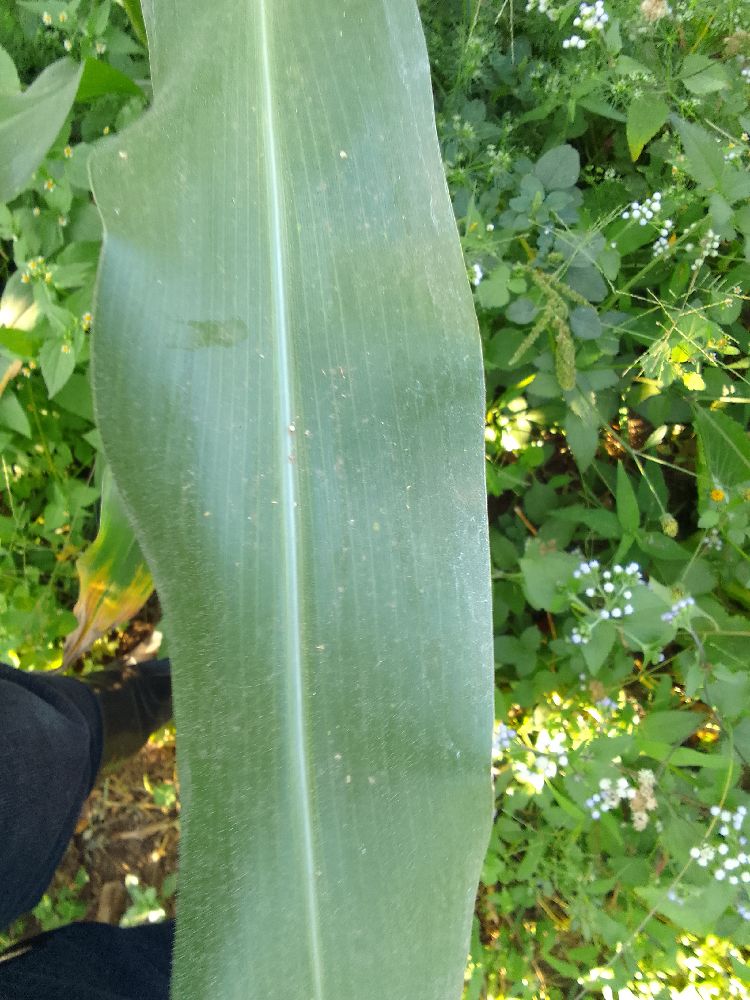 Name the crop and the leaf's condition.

maize, healthy
